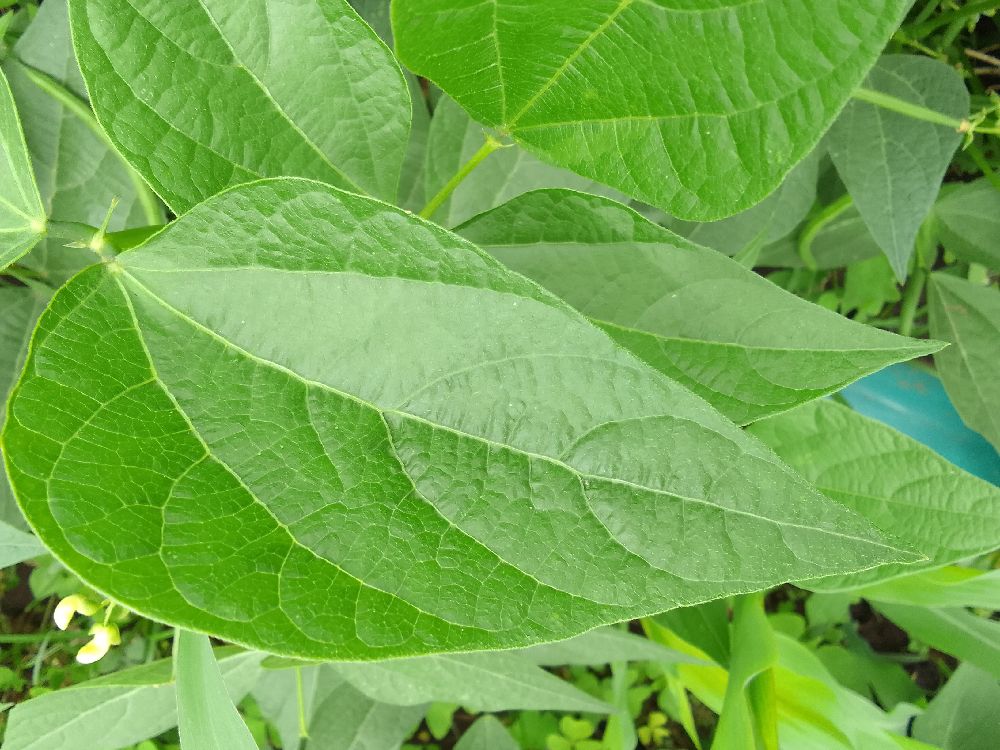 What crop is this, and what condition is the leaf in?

common bean, healthy
